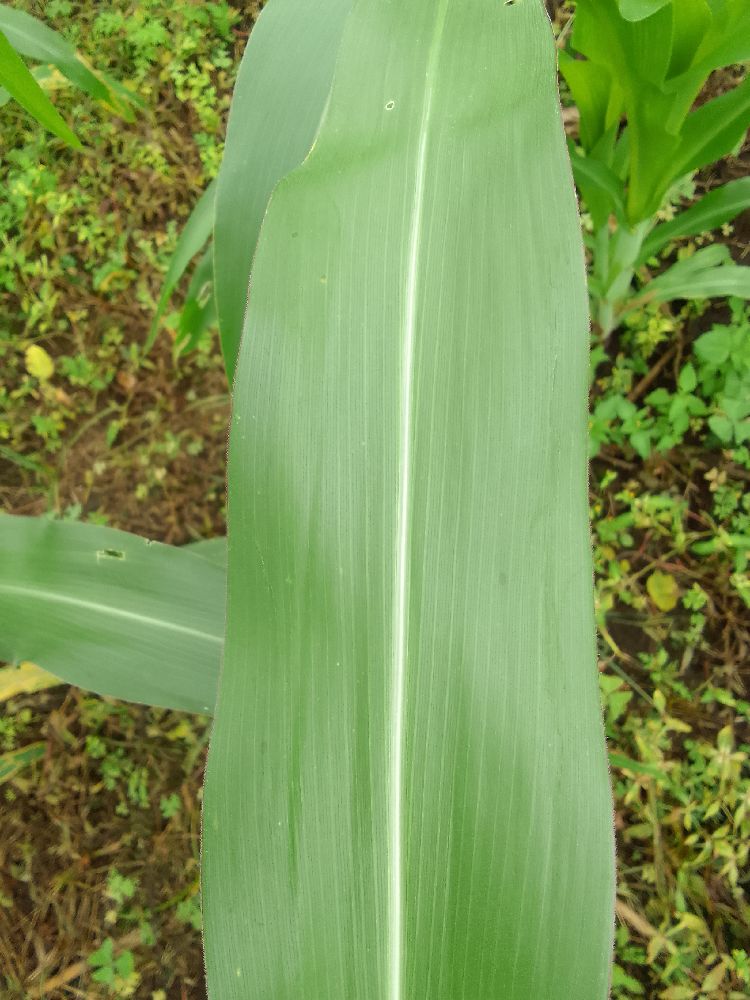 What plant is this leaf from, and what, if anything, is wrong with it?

maize, healthy
